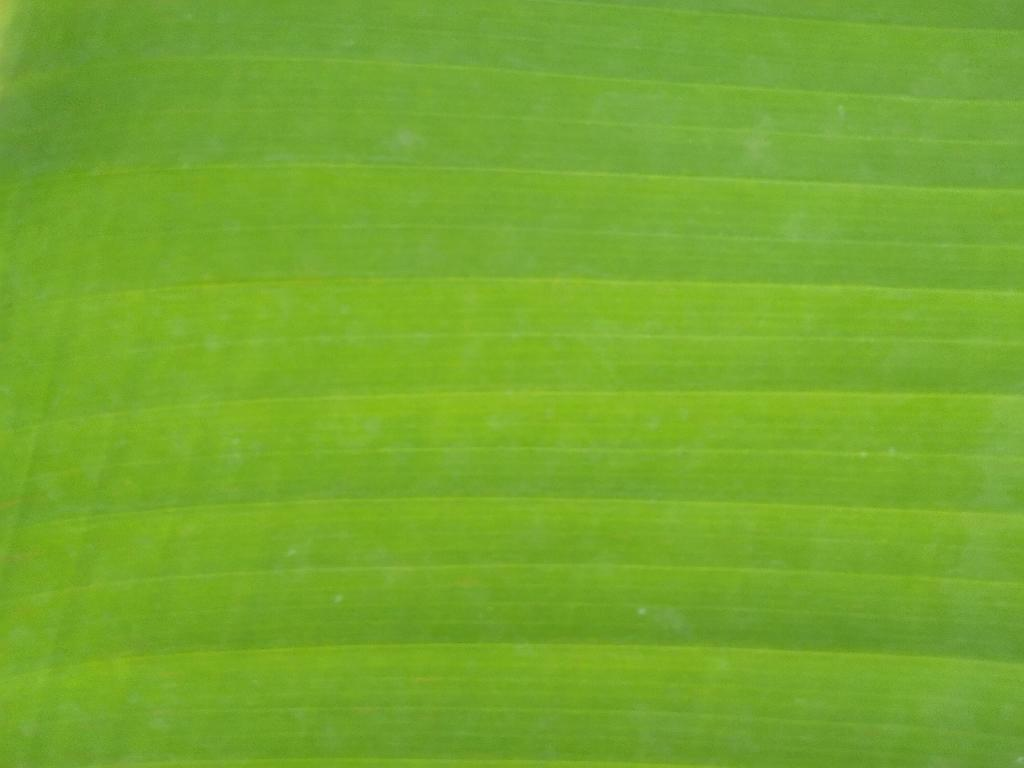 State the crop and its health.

banana, healthy
